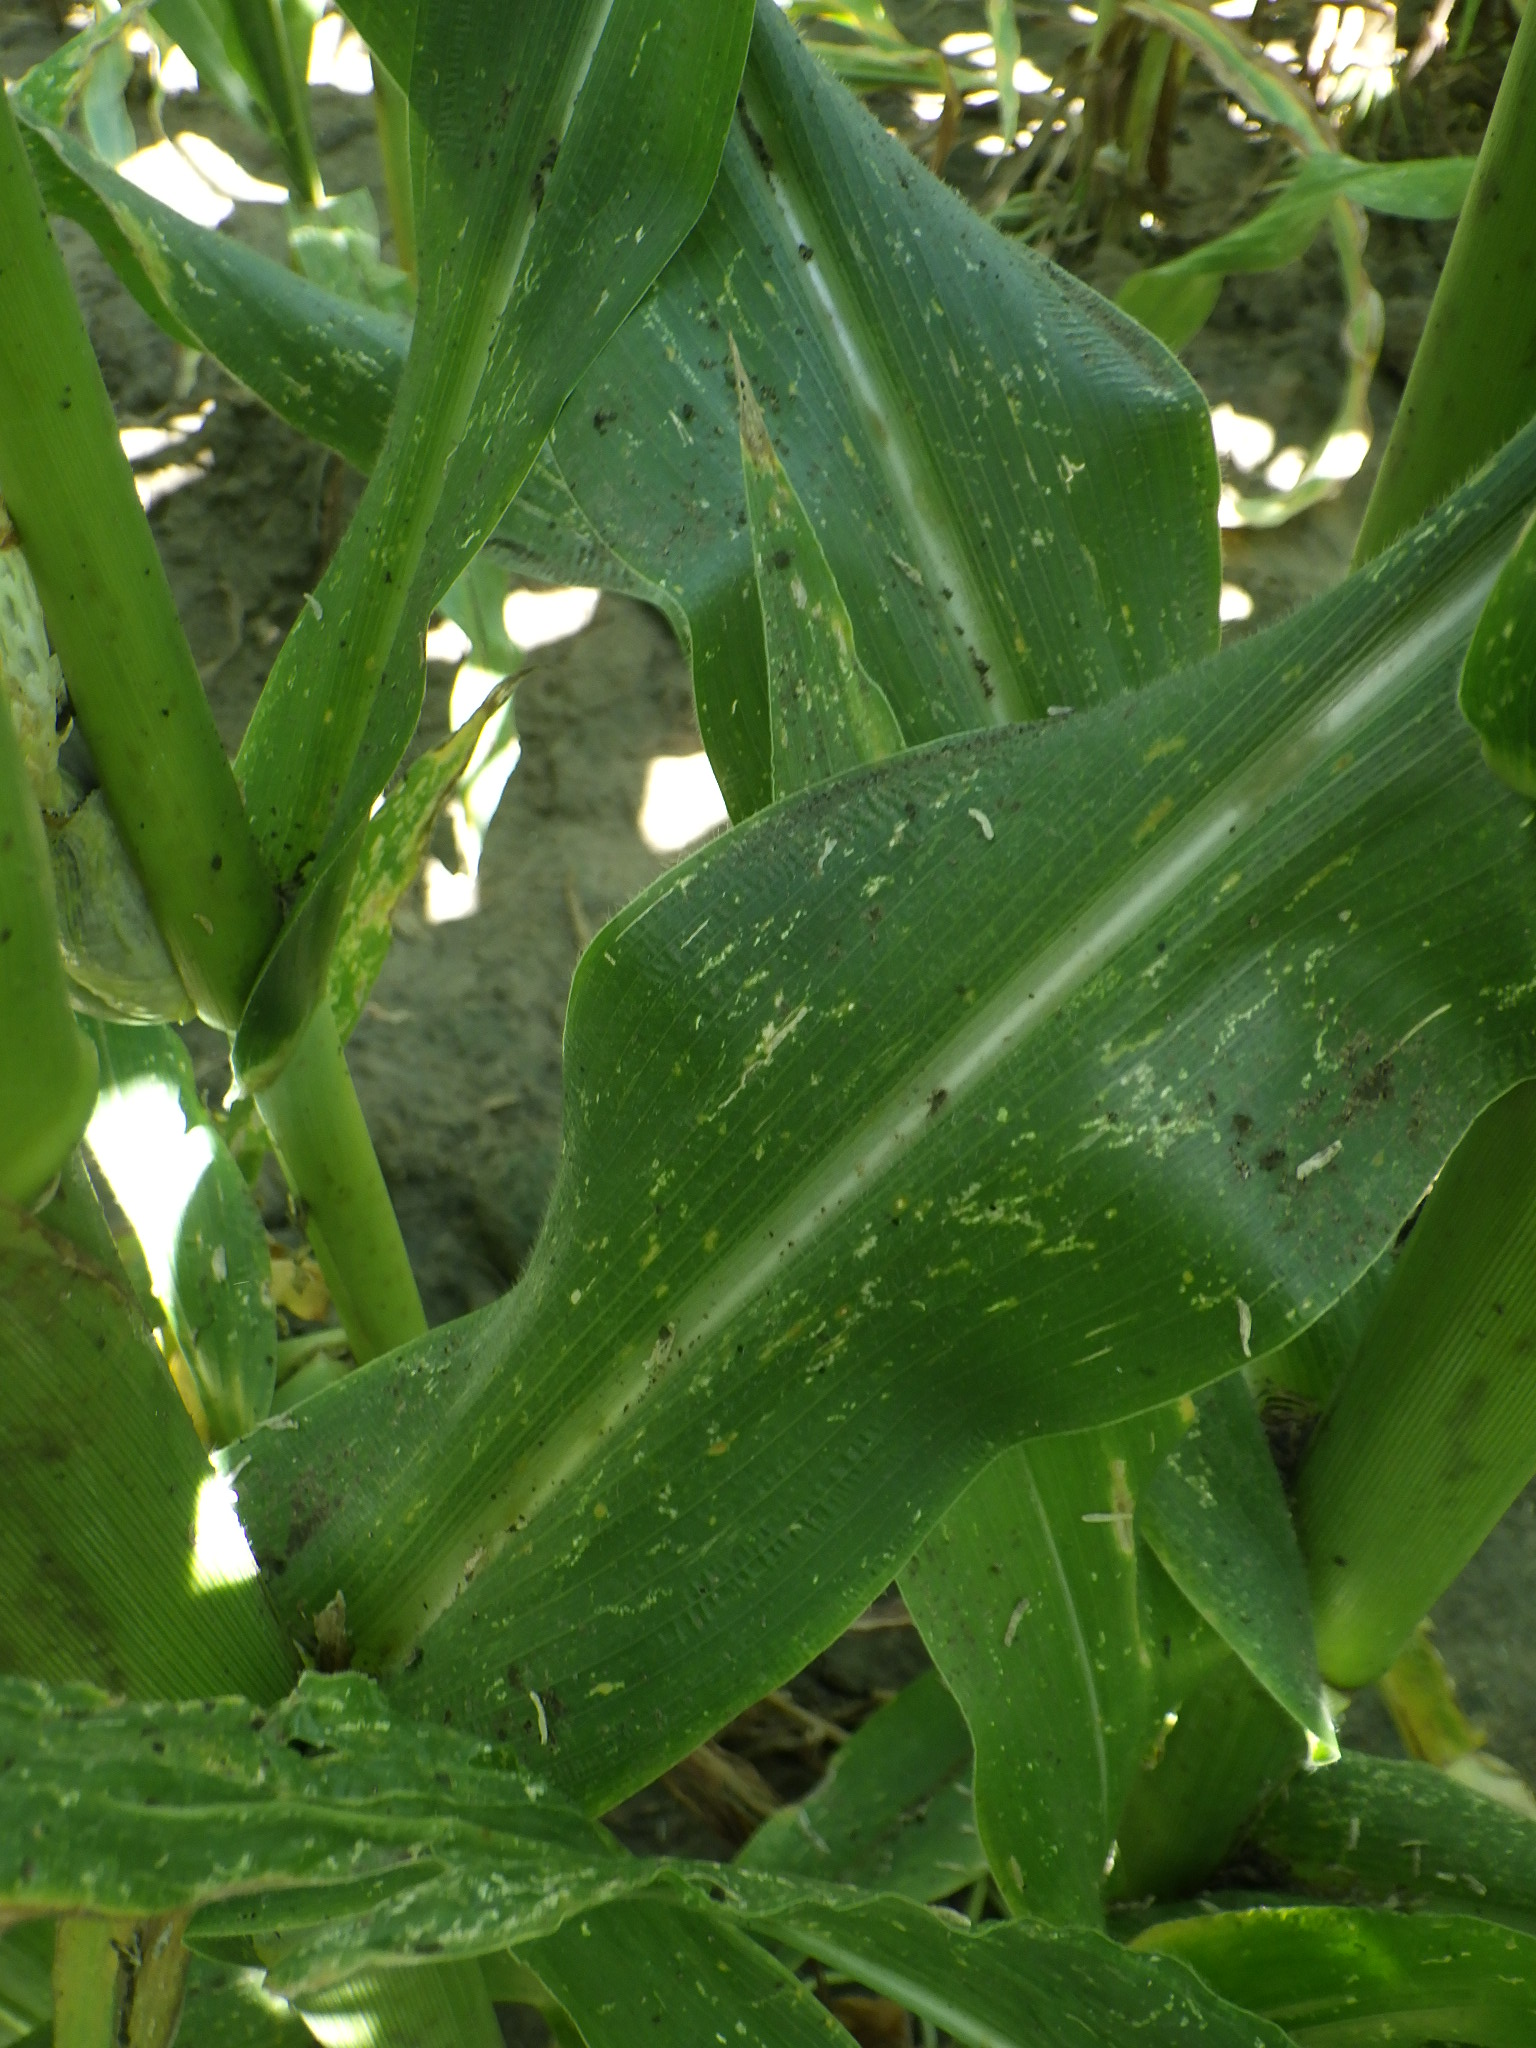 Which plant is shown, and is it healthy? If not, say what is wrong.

corn, altica, cicadellidae
